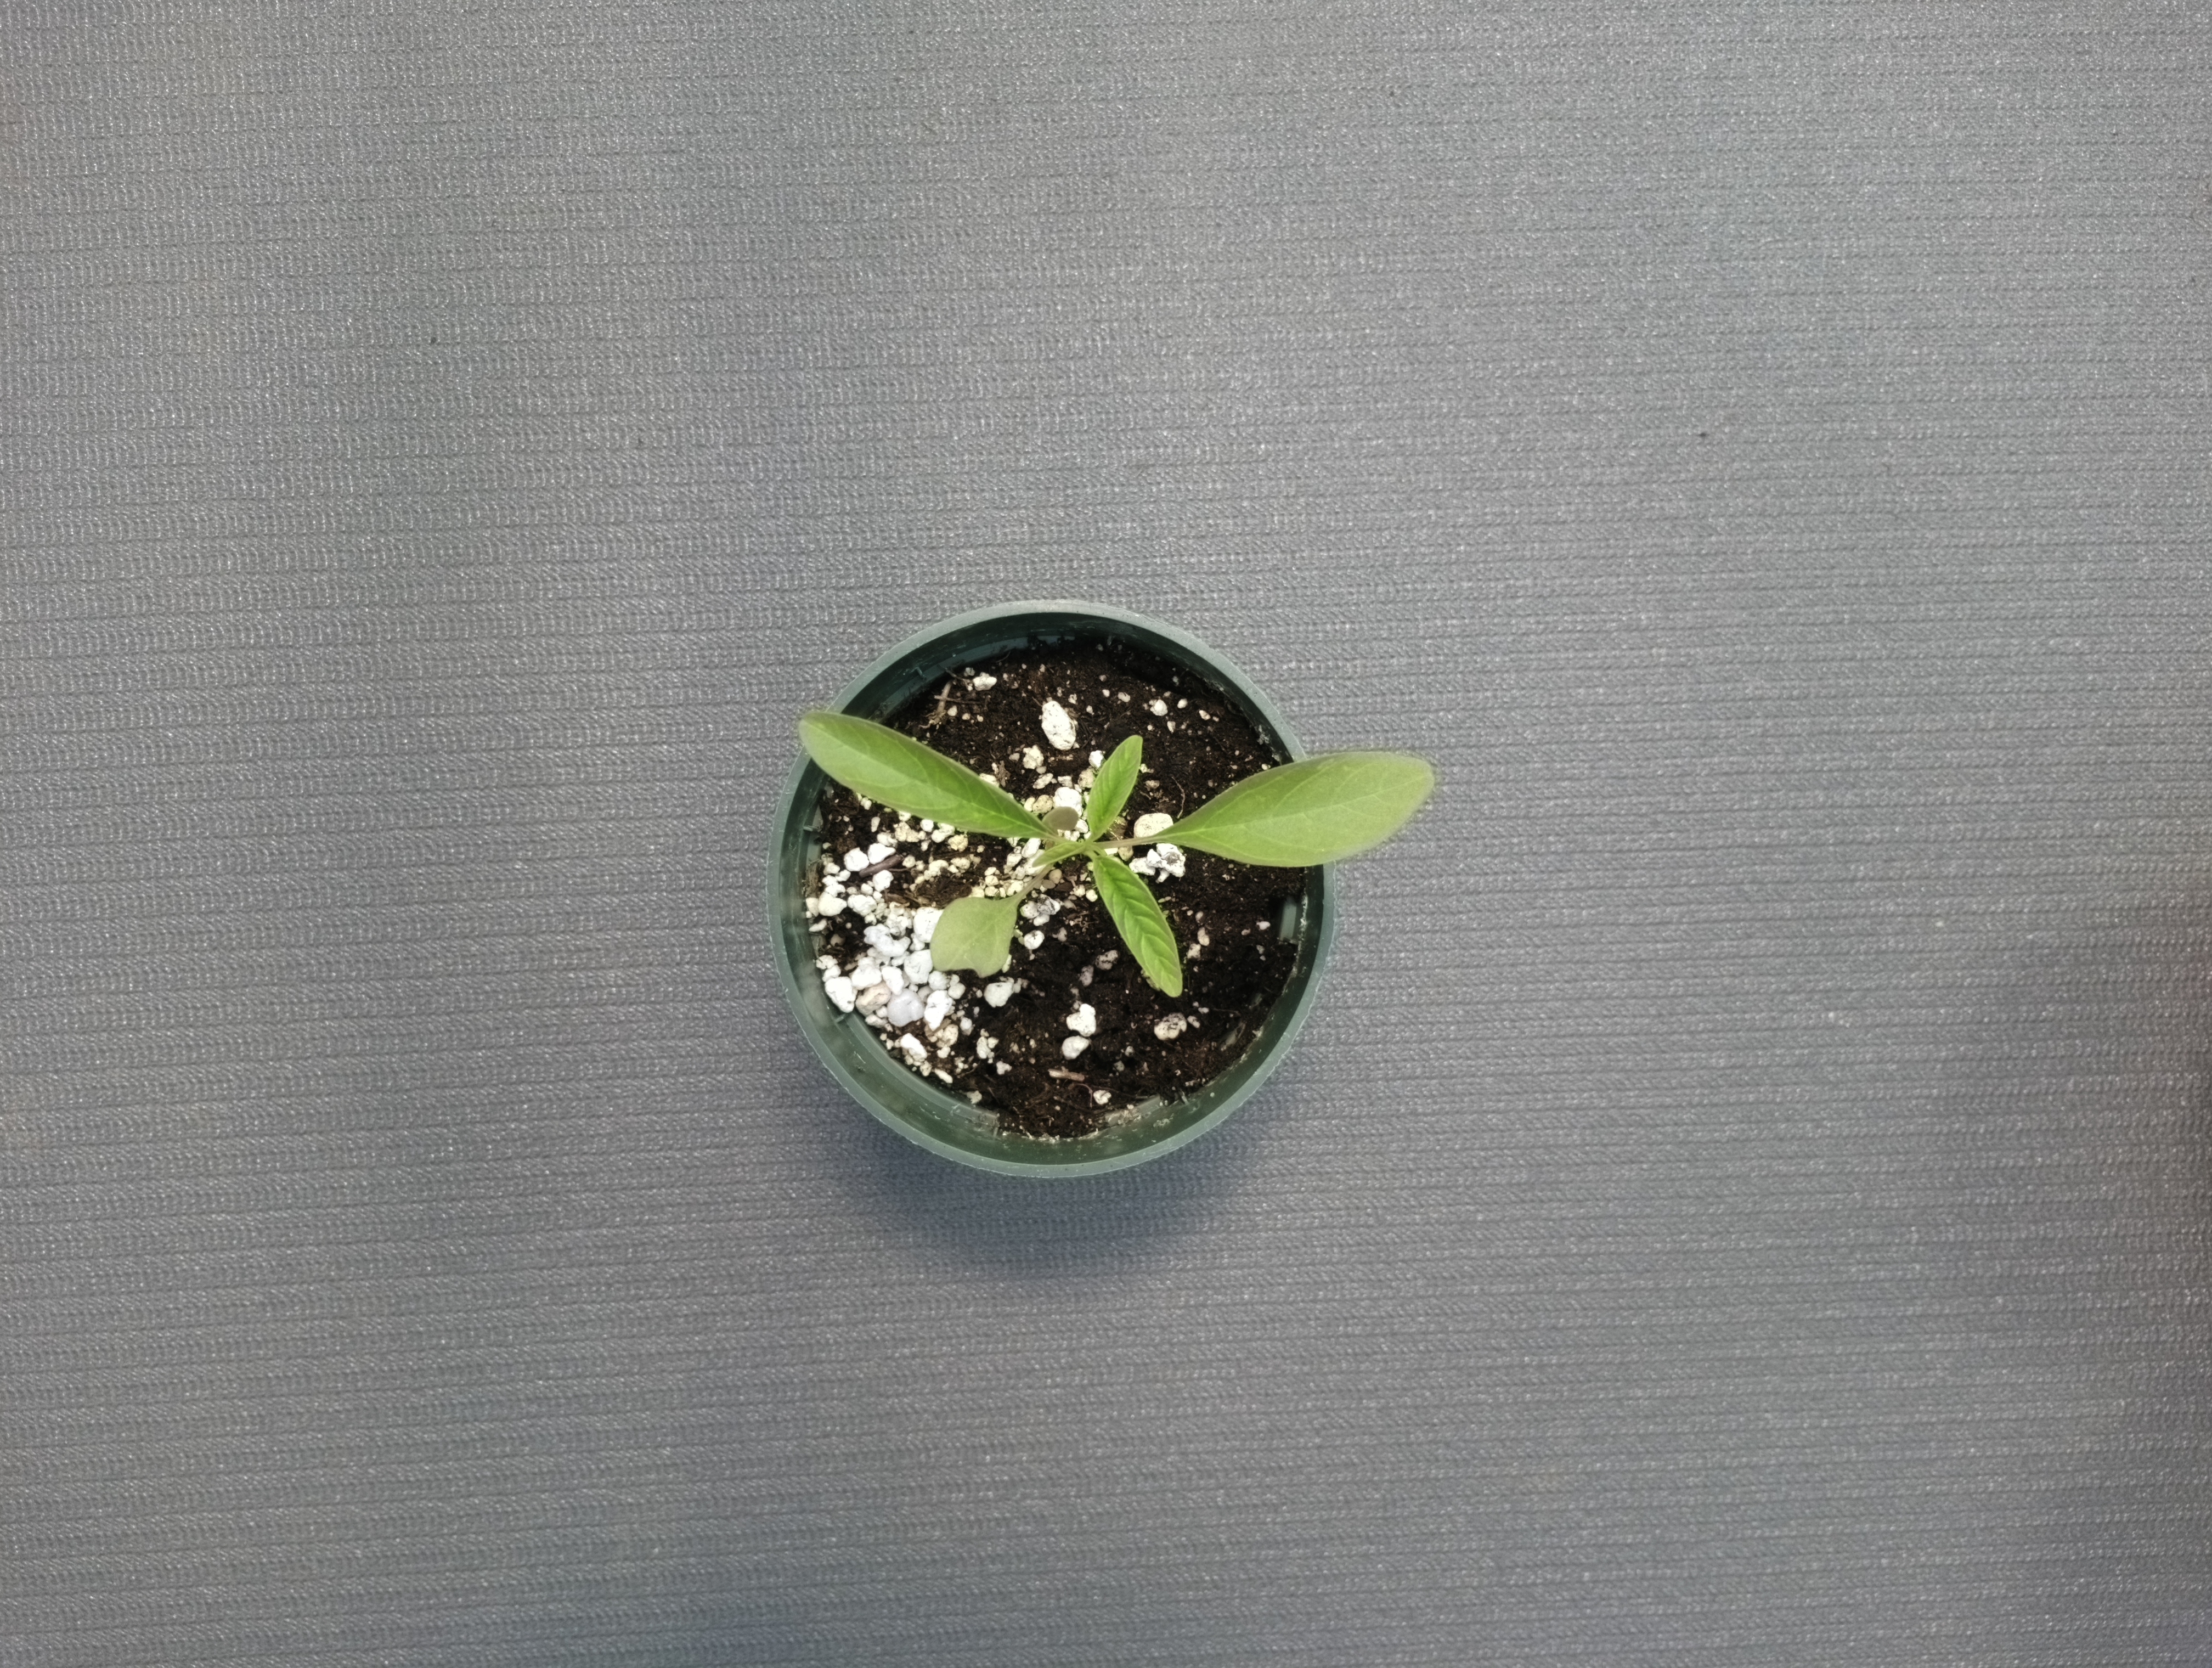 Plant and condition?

waterhemp, healthy untreated
